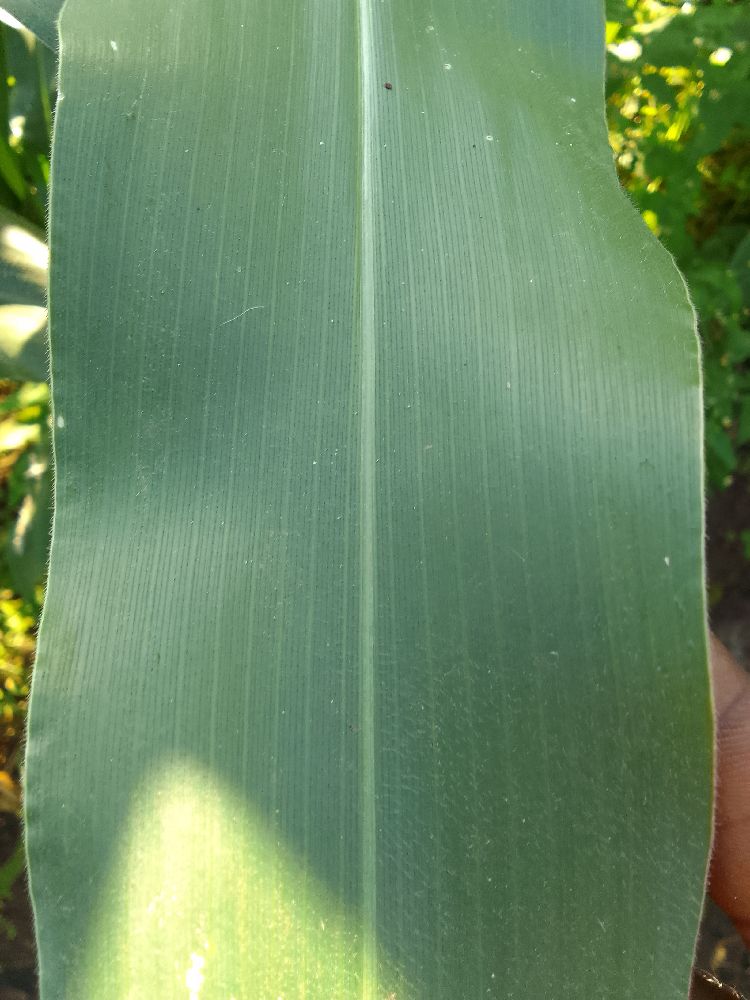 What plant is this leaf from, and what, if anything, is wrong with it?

maize, healthy
